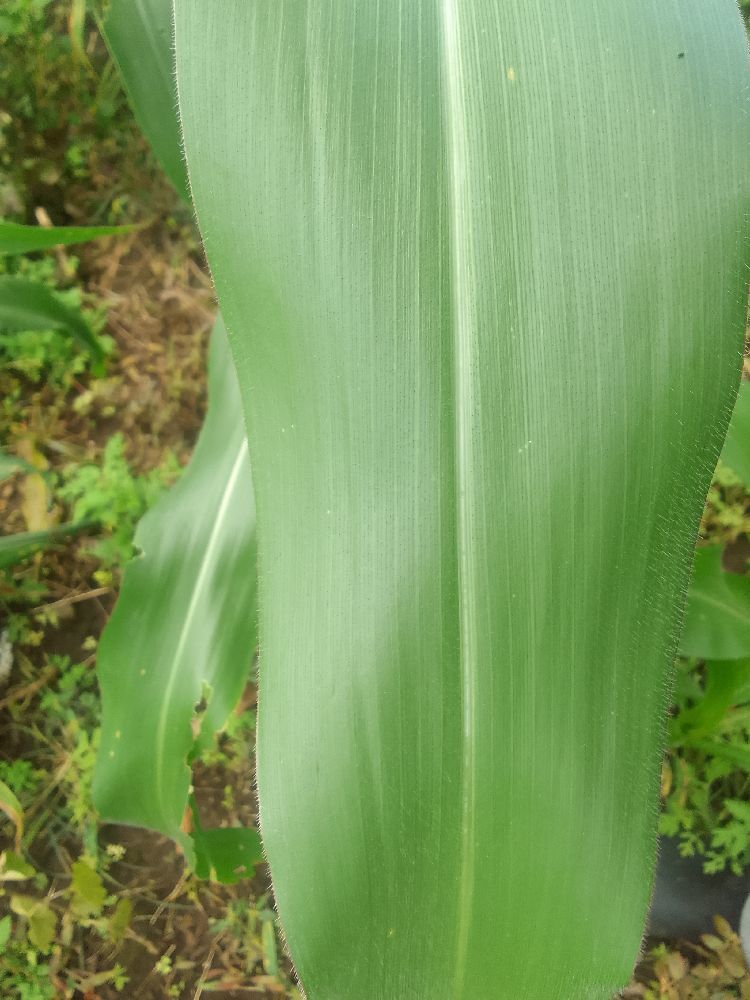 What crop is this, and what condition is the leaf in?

maize, healthy
